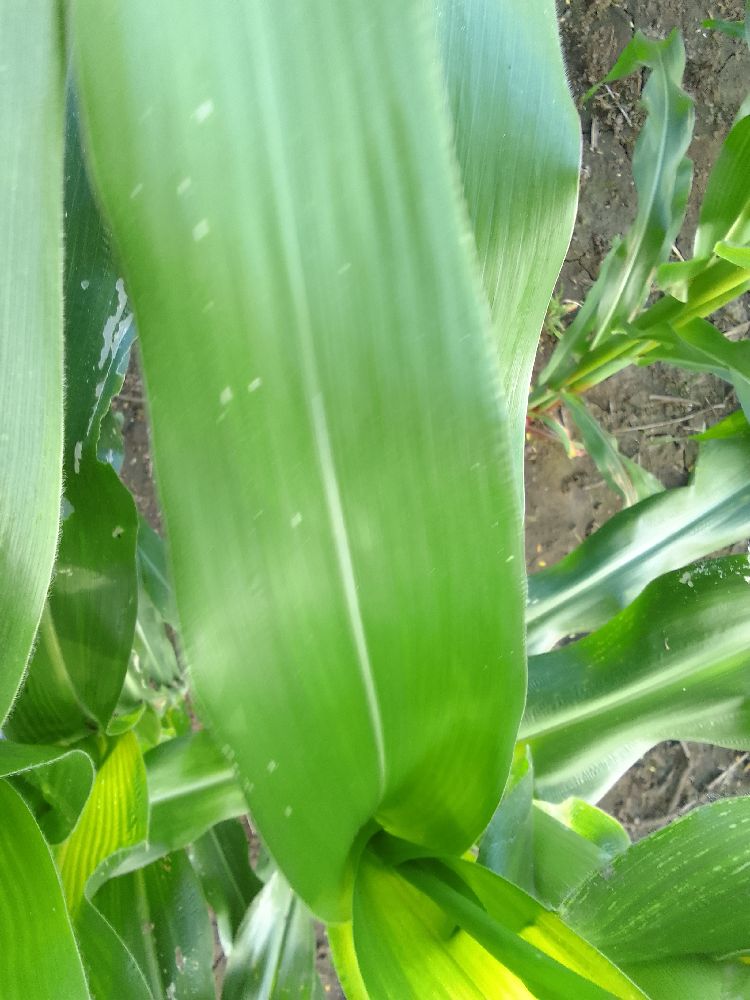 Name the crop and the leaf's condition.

maize, healthy
